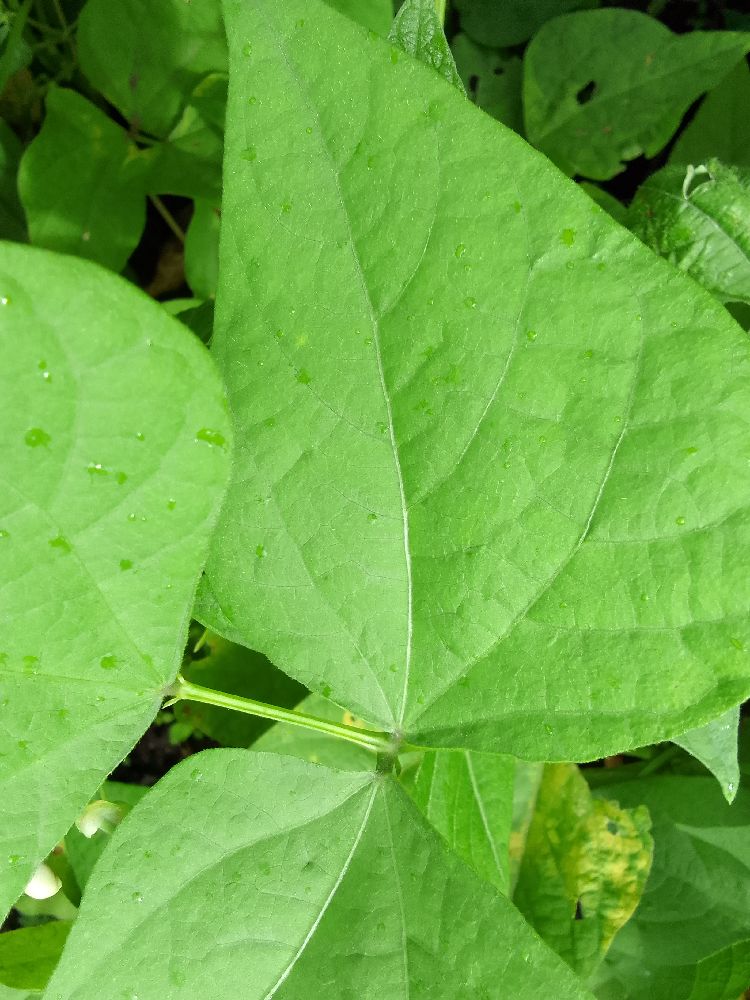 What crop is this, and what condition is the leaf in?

common bean, healthy
